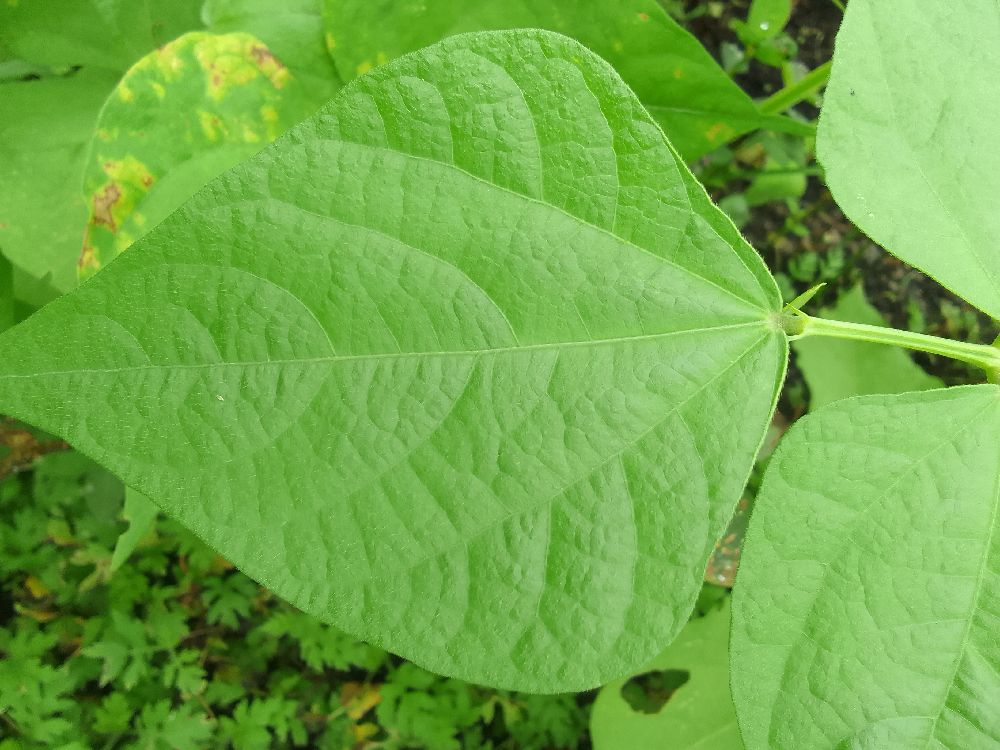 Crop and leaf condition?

common bean, healthy
